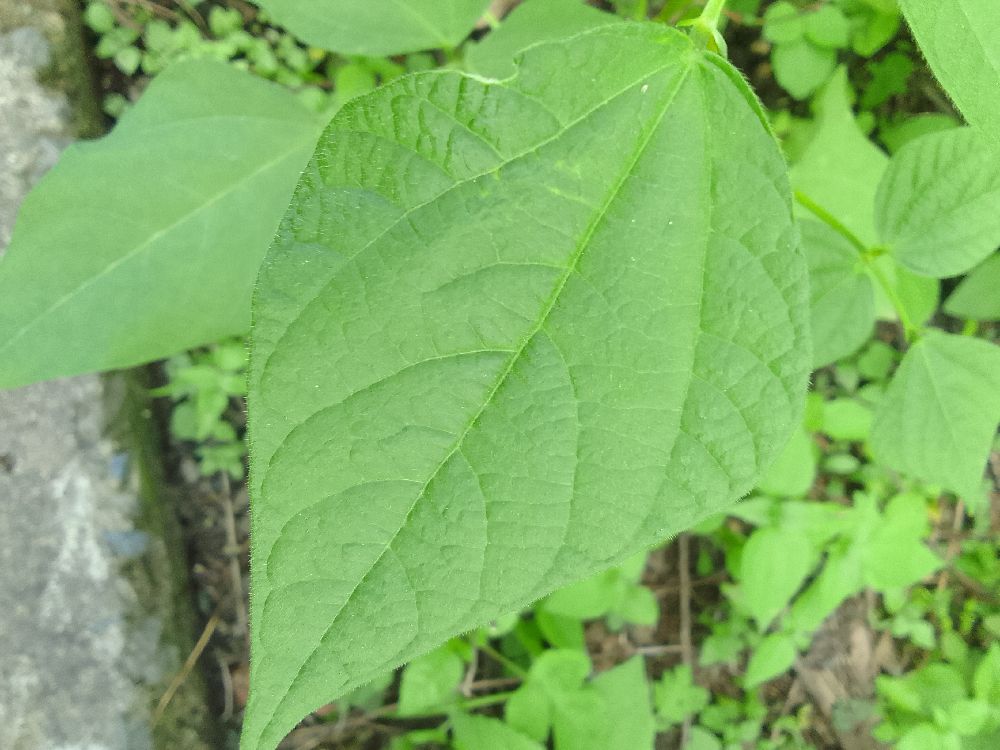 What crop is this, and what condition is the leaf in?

common bean, healthy
